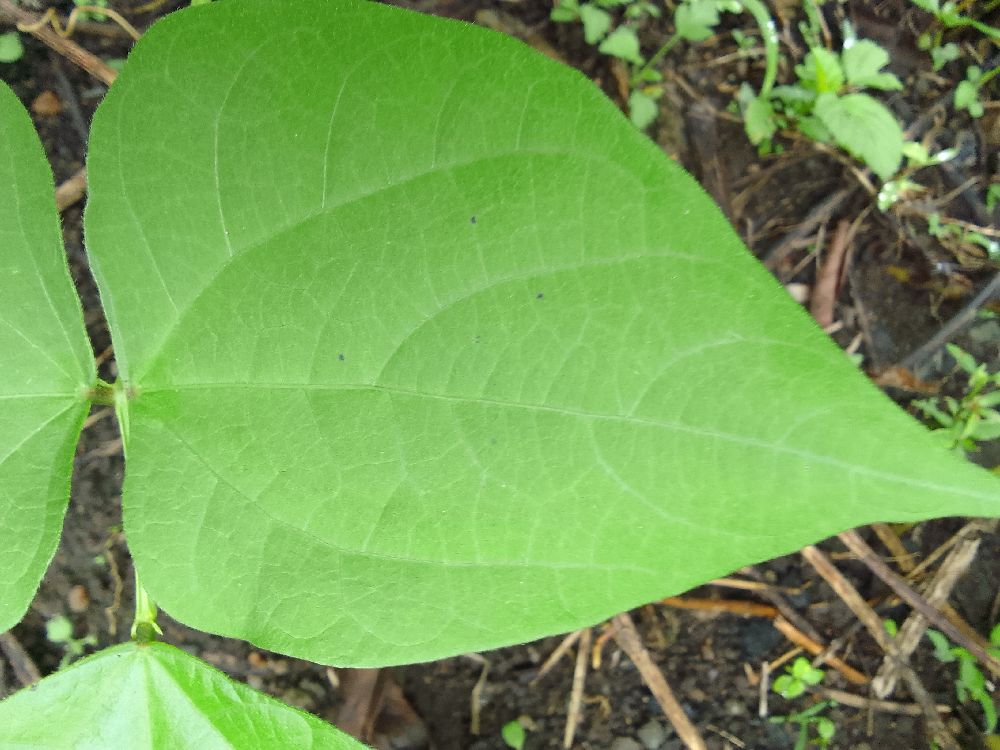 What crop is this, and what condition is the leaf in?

common bean, healthy
